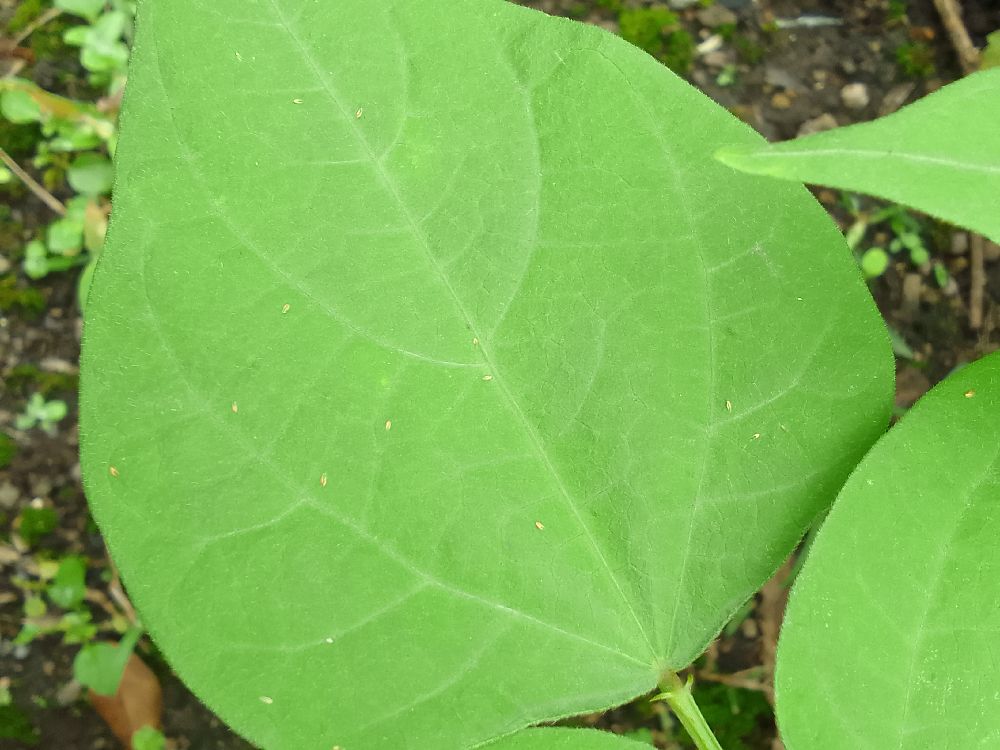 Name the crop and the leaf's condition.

common bean, healthy
